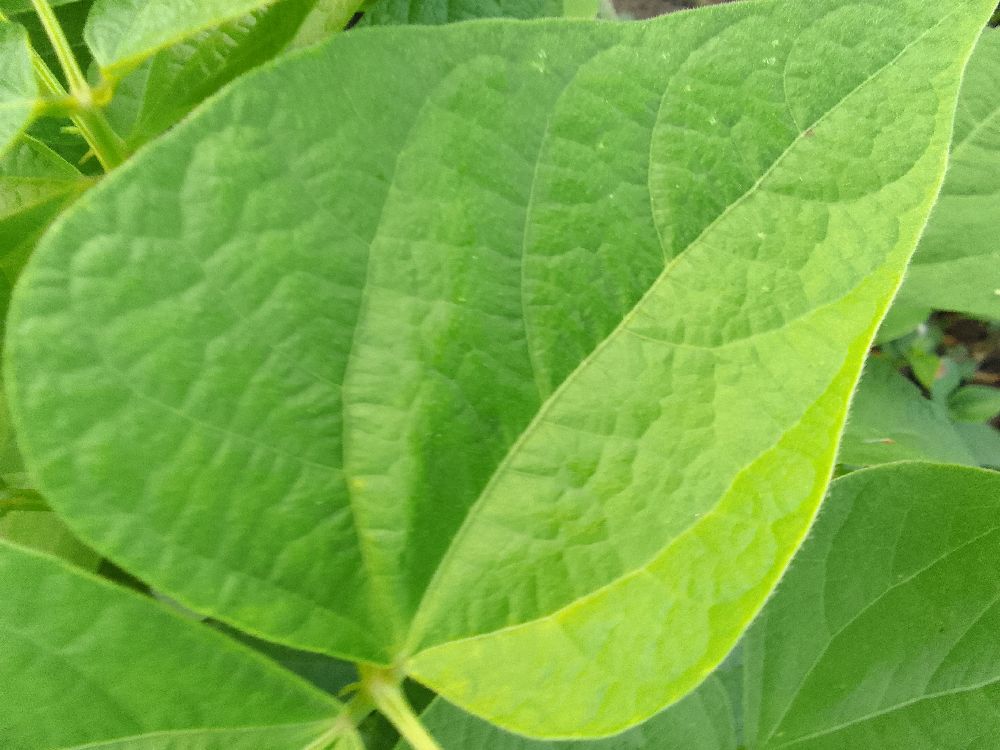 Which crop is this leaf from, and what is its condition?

common bean, healthy
